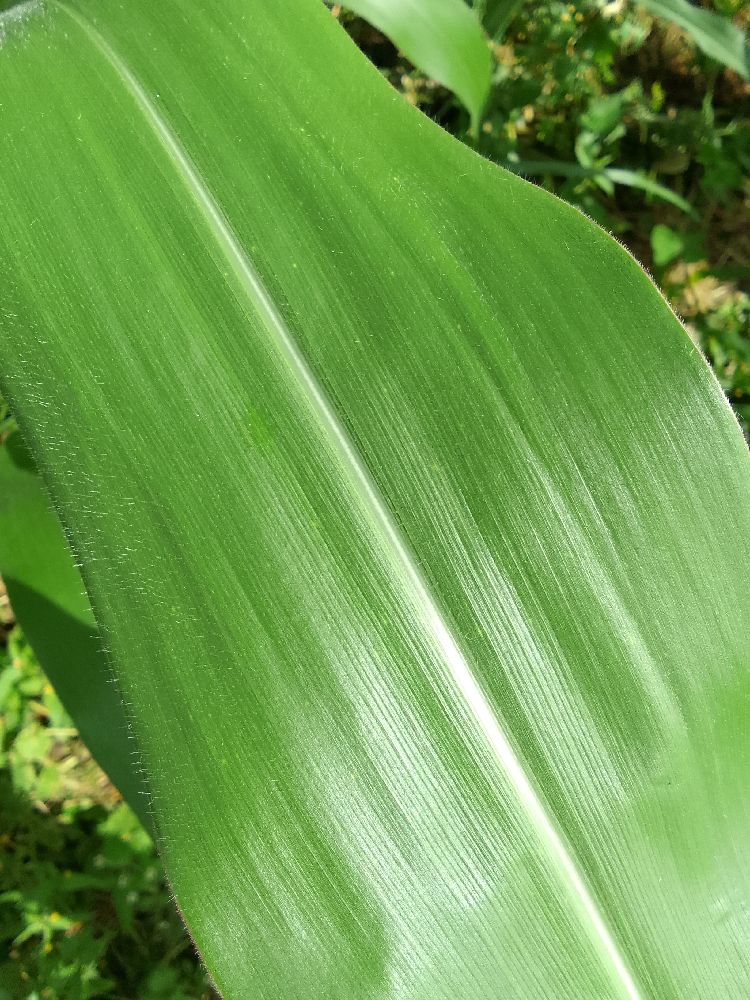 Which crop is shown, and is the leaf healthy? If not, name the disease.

maize, healthy
